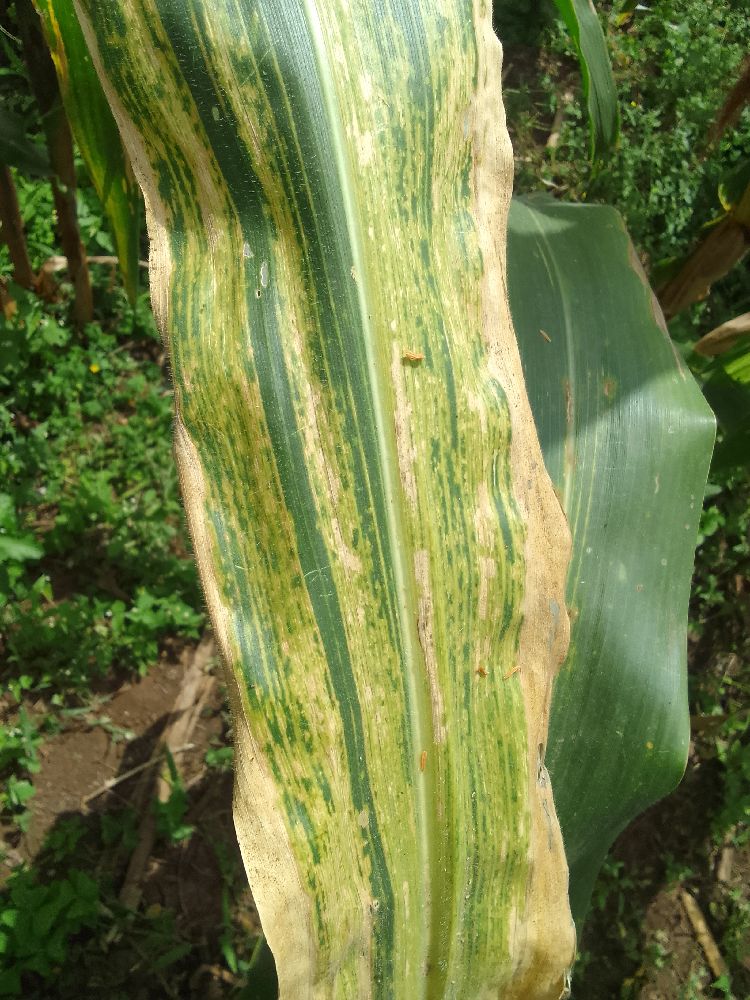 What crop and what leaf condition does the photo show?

maize, maize lethal necrosis
